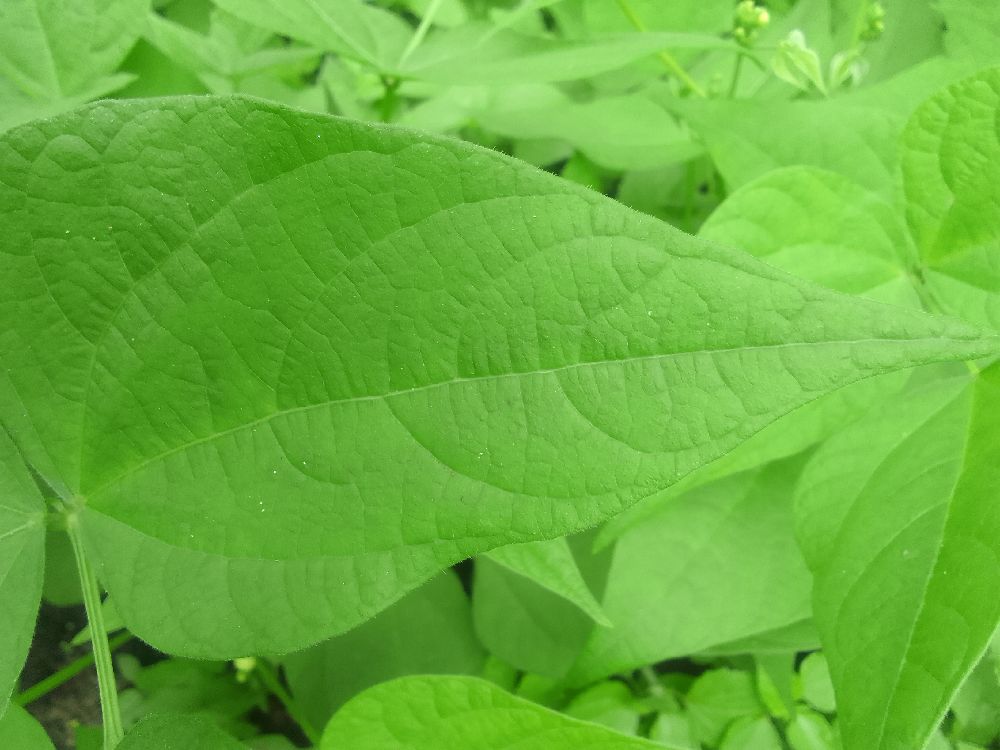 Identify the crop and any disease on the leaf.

common bean, healthy
